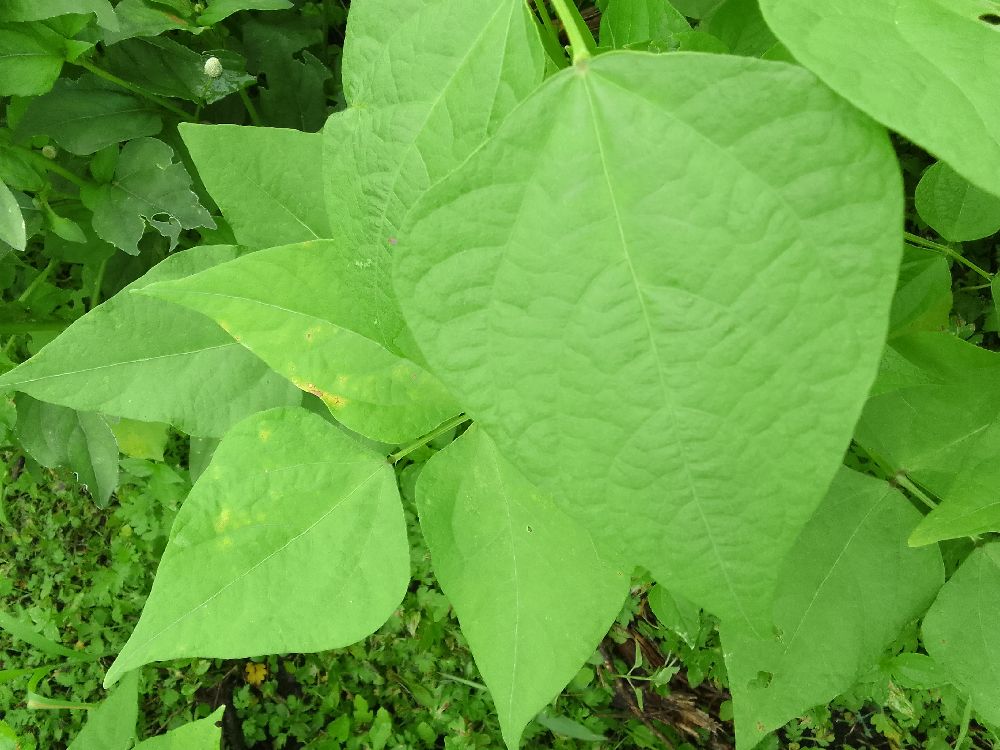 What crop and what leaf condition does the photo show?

common bean, healthy
